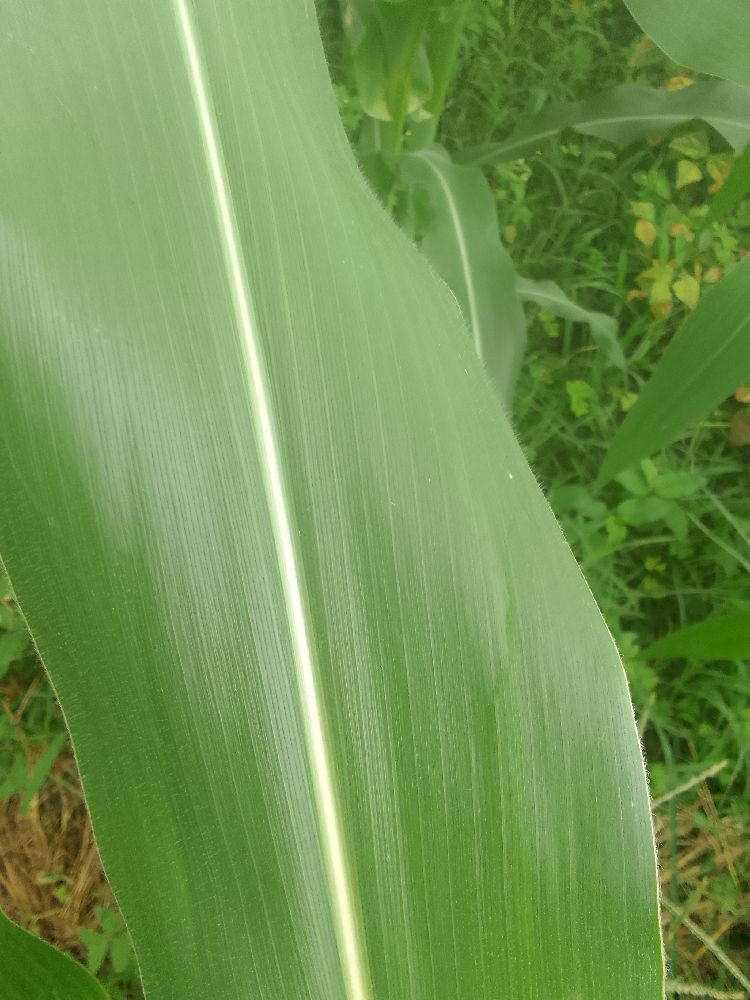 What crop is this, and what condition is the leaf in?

maize, healthy
